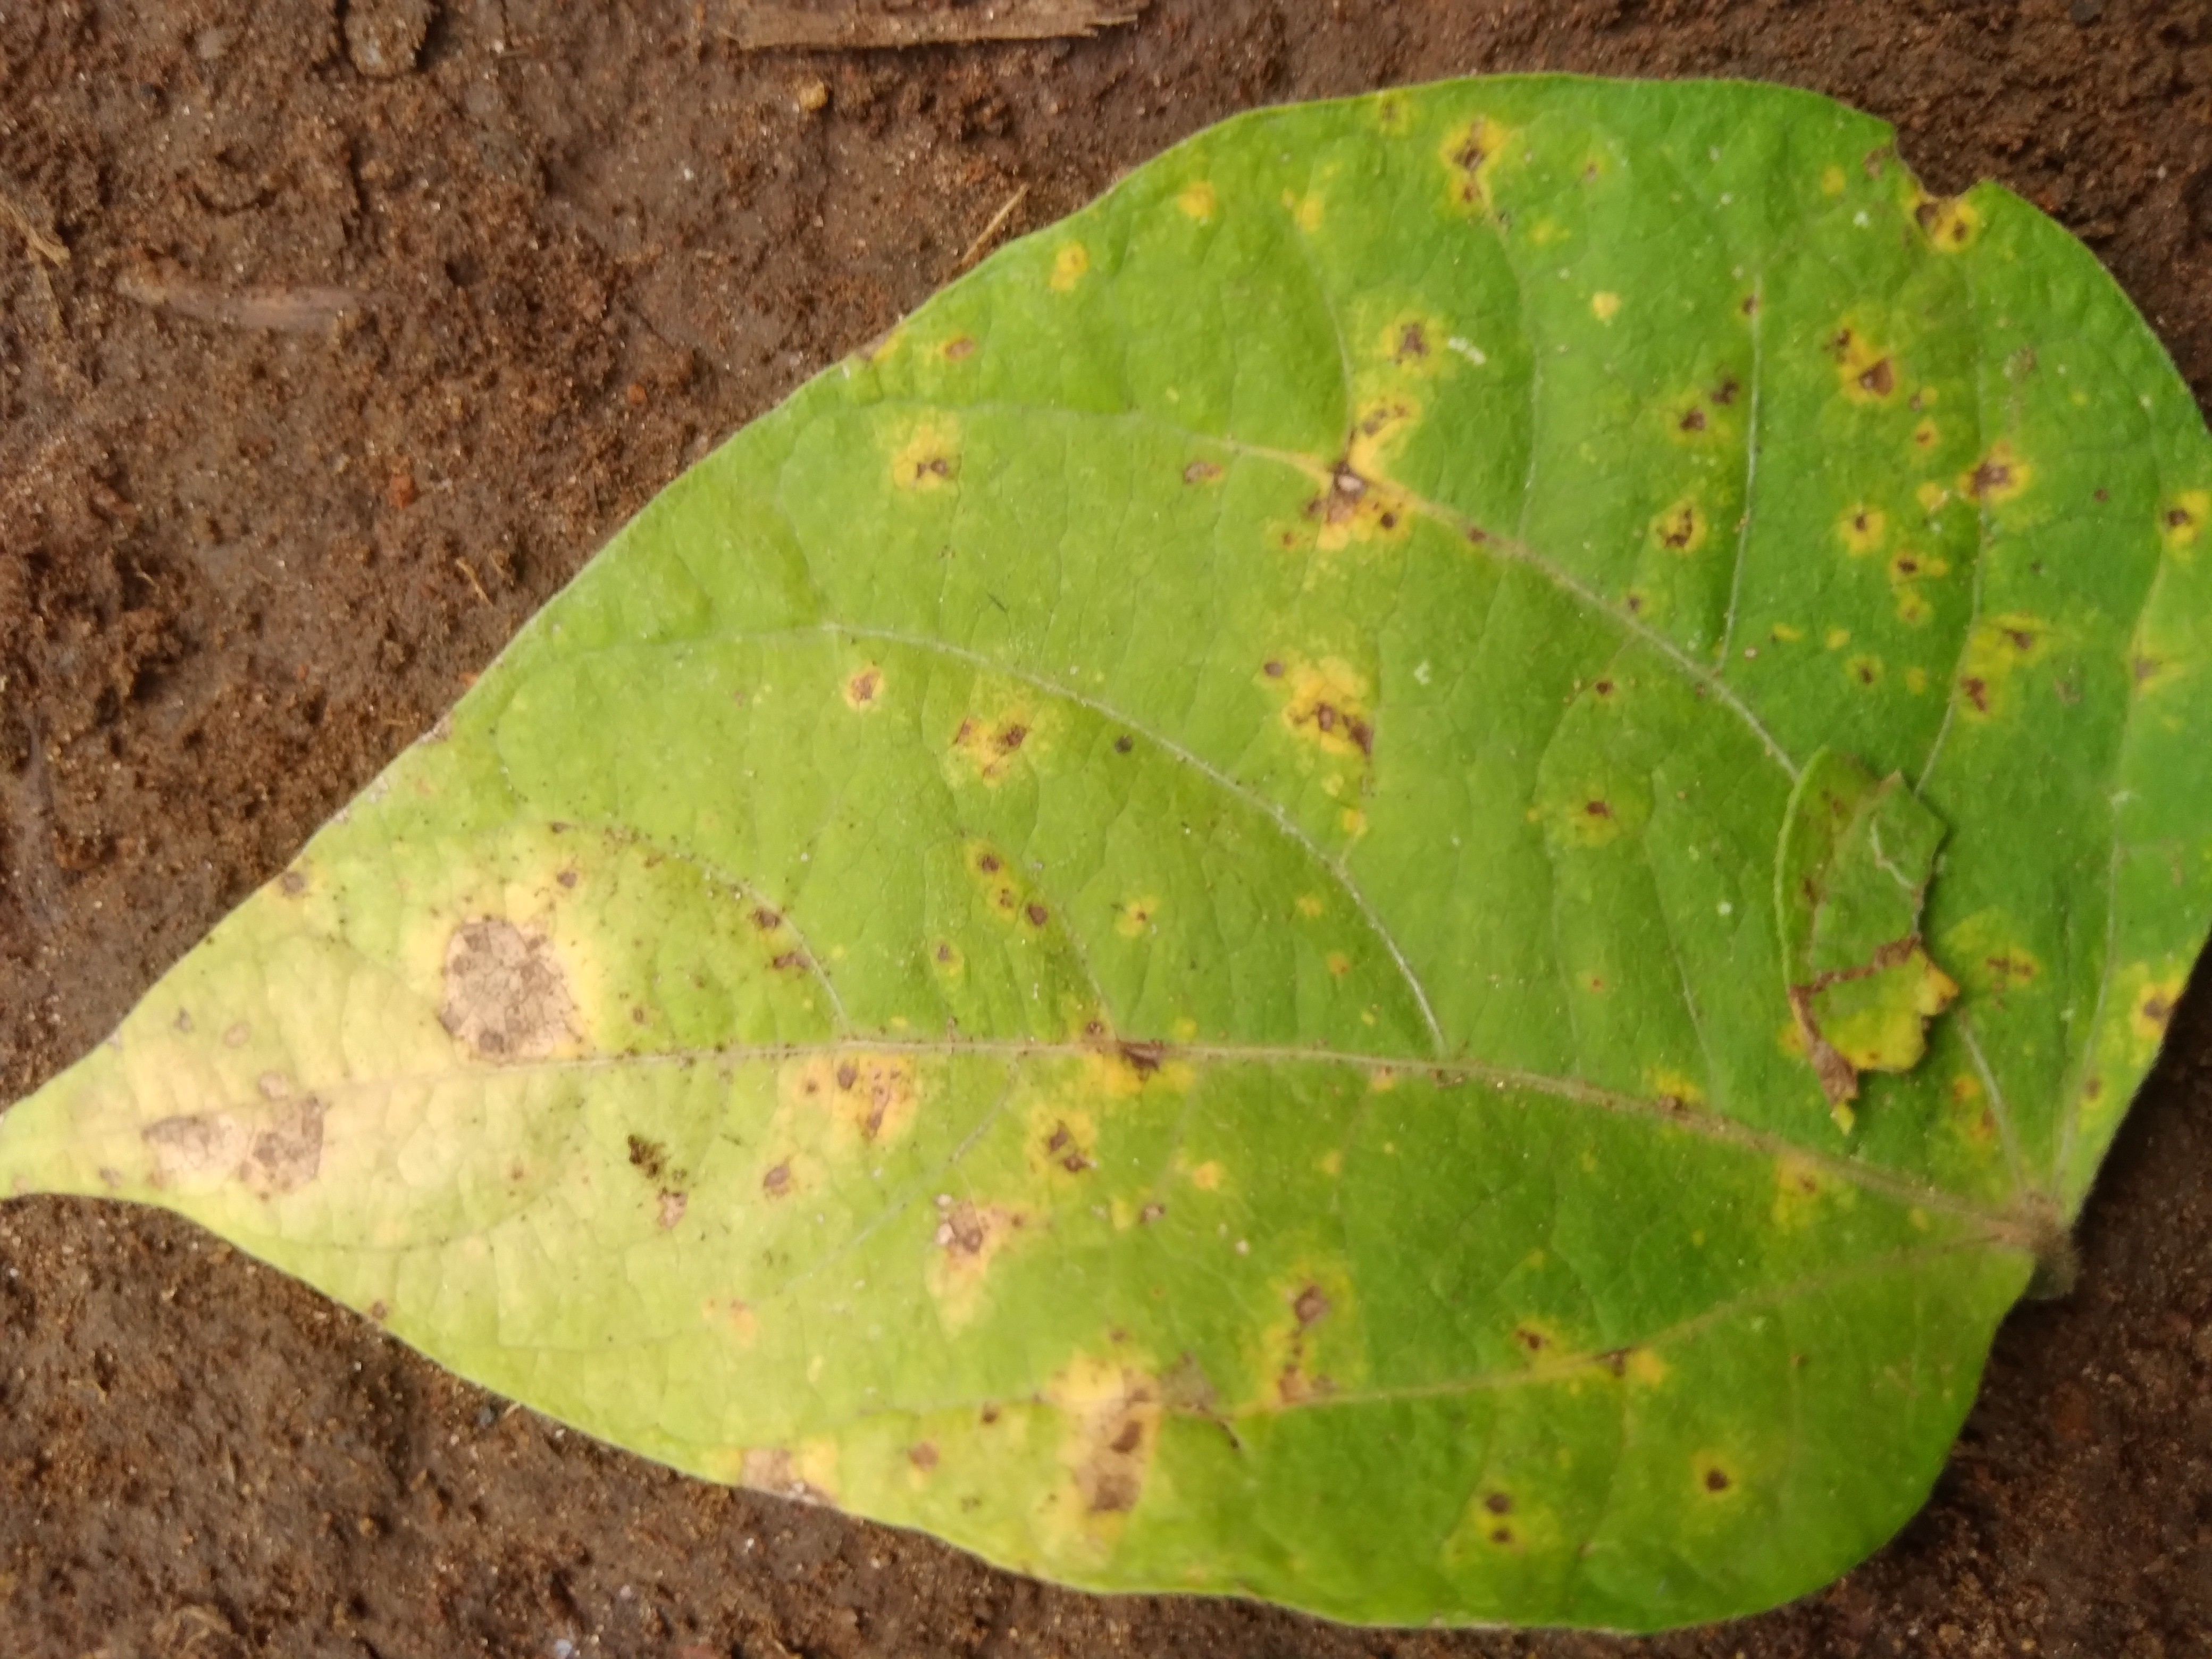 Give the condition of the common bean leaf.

rust
